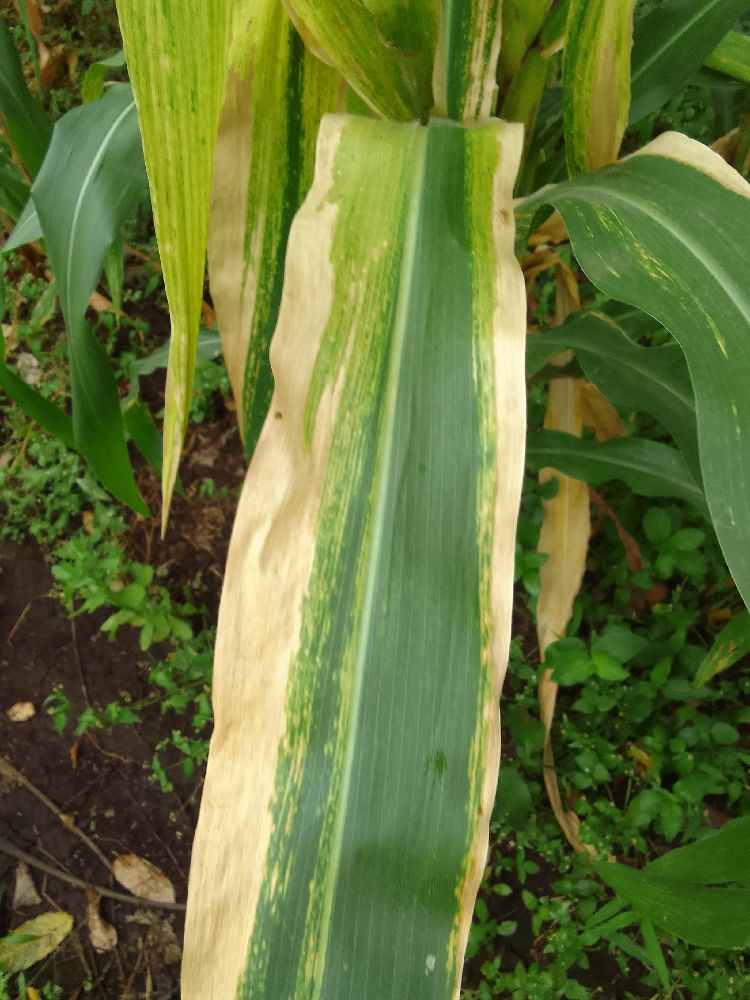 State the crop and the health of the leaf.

maize, maize lethal necrosis
